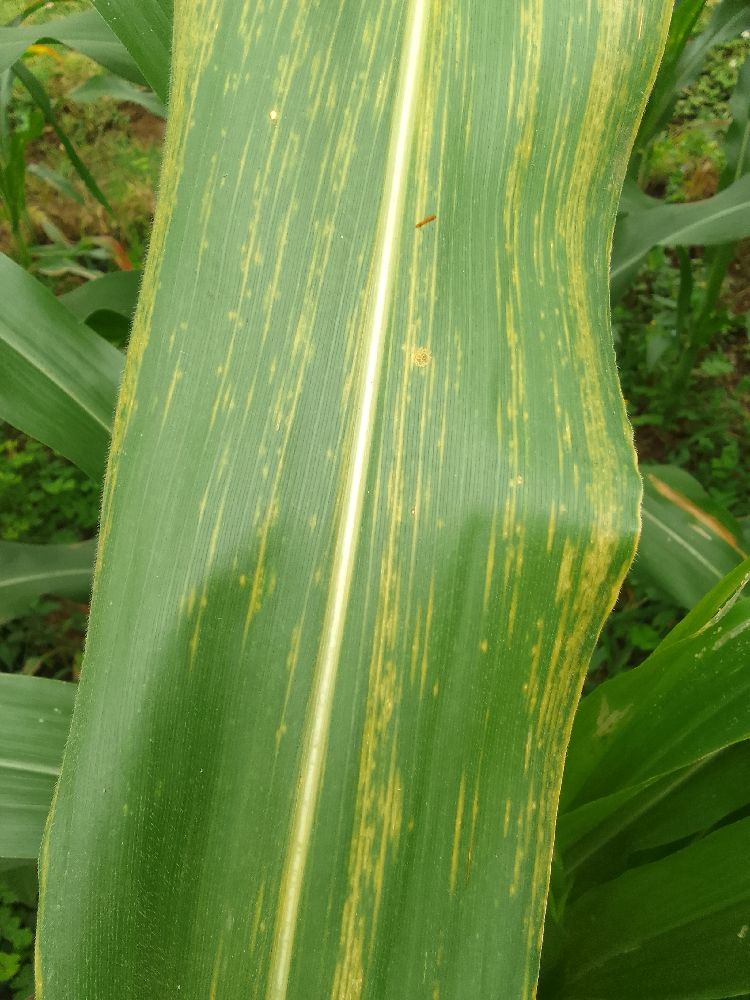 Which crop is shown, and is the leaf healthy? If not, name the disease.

maize, maize lethal necrosis
